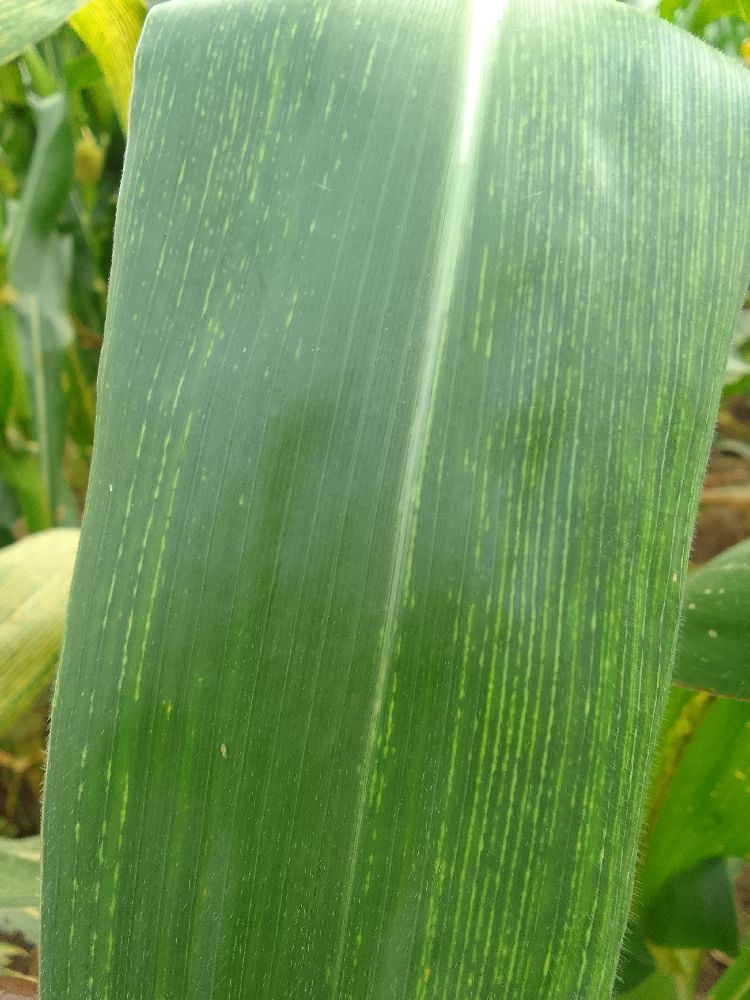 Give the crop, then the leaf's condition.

maize, maize streak virus
